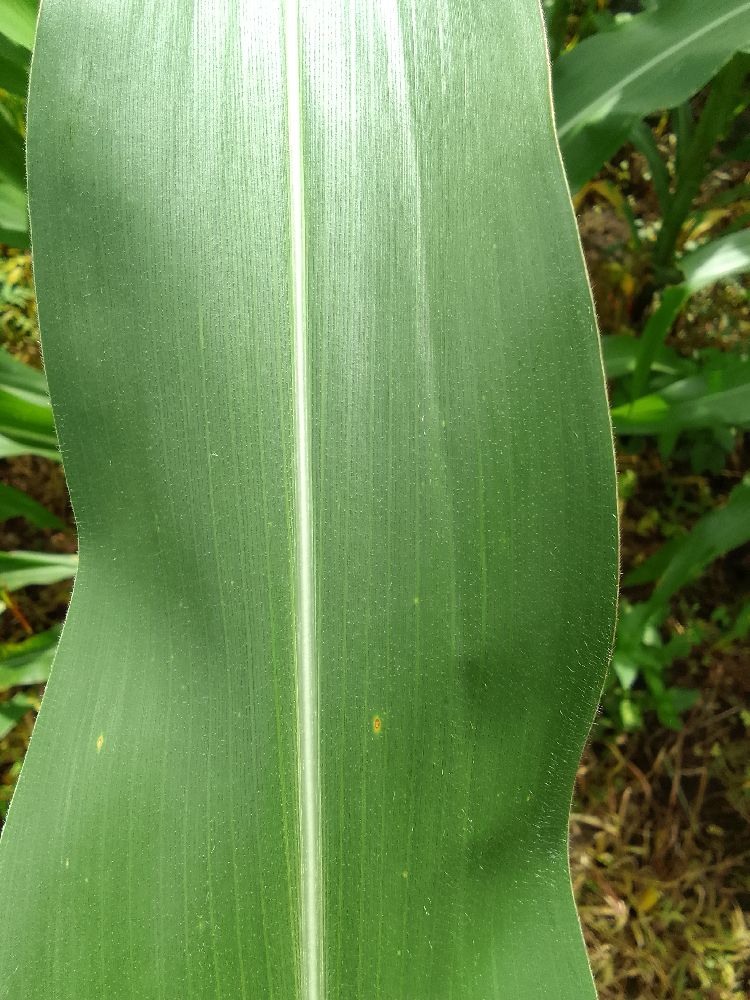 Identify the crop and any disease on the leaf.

maize, healthy
